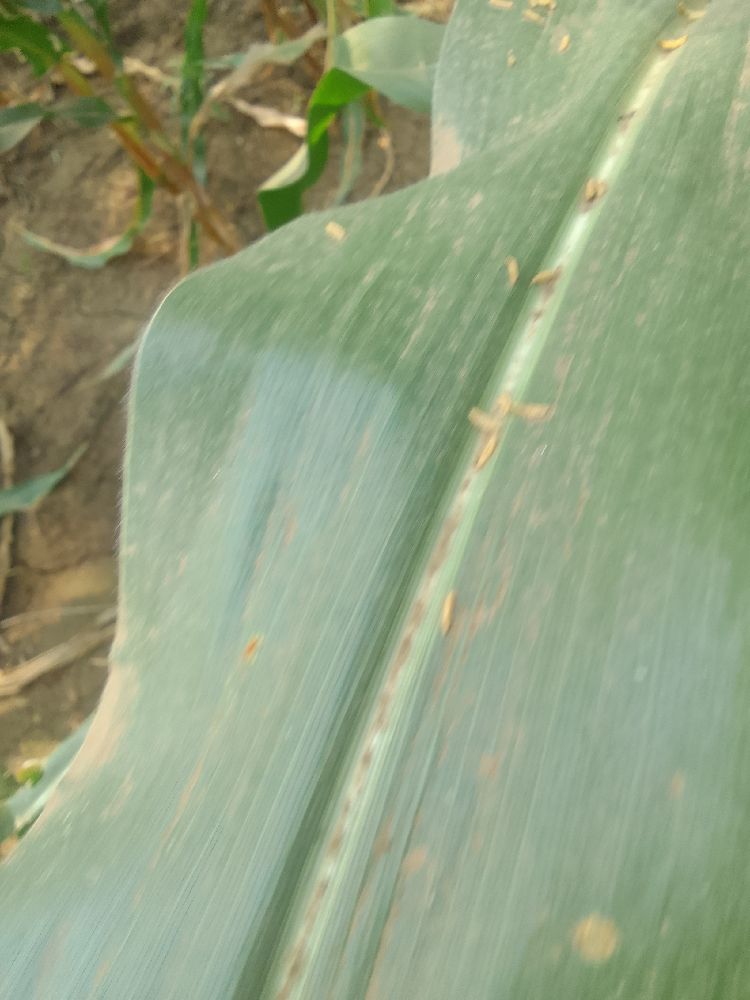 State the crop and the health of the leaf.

maize, healthy
